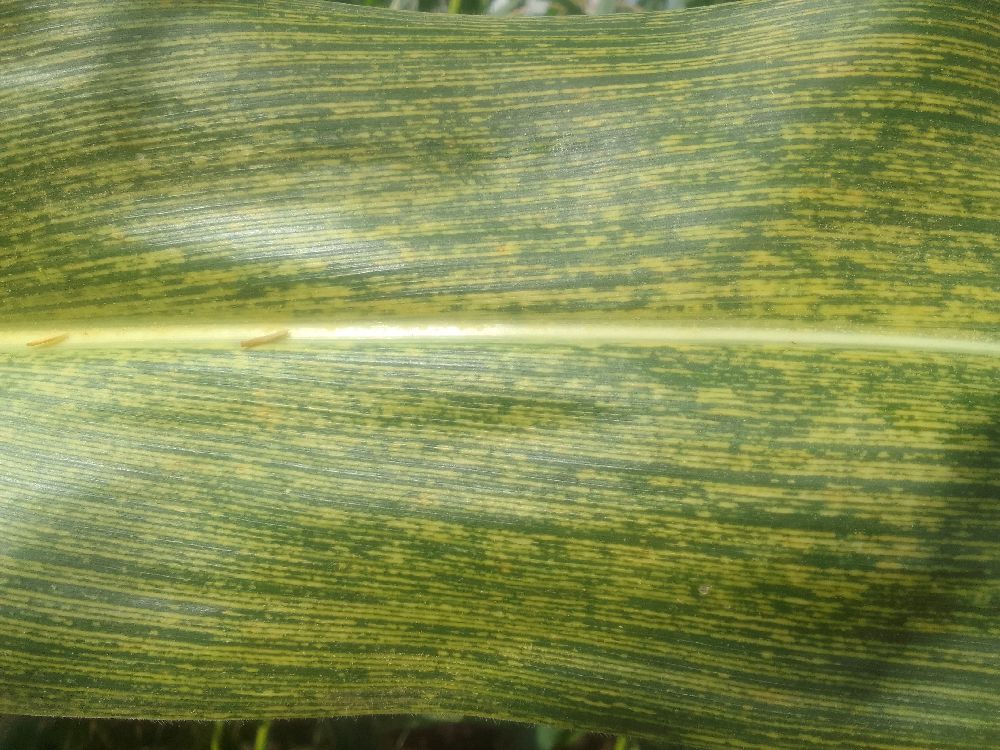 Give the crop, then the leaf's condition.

maize, maize streak virus
